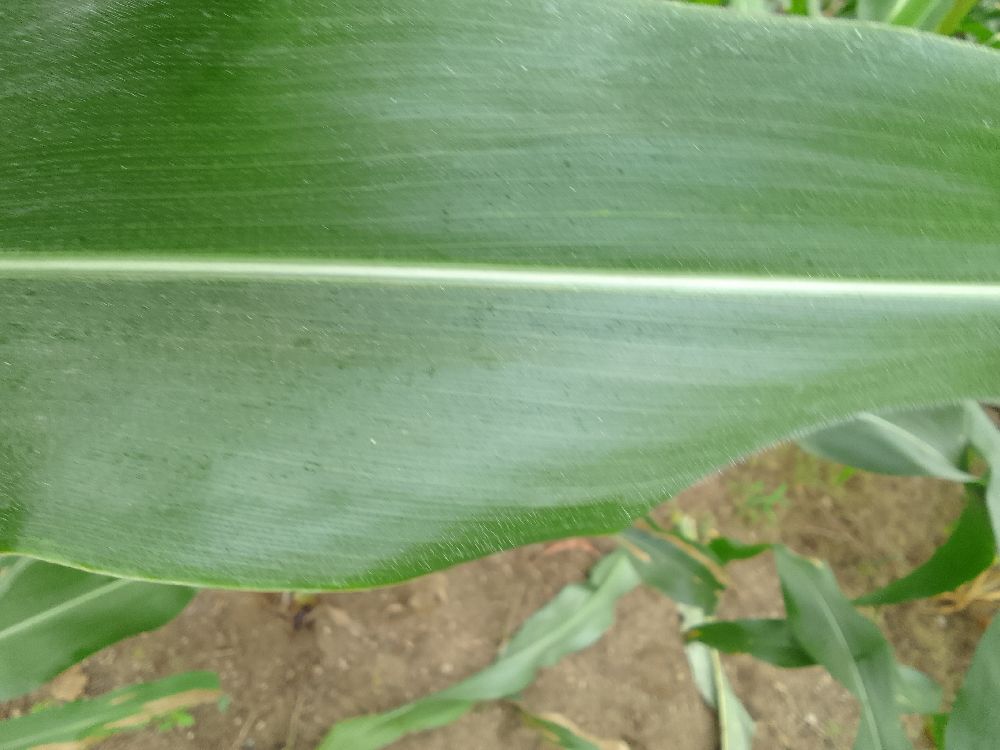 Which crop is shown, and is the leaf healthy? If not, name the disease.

maize, healthy
